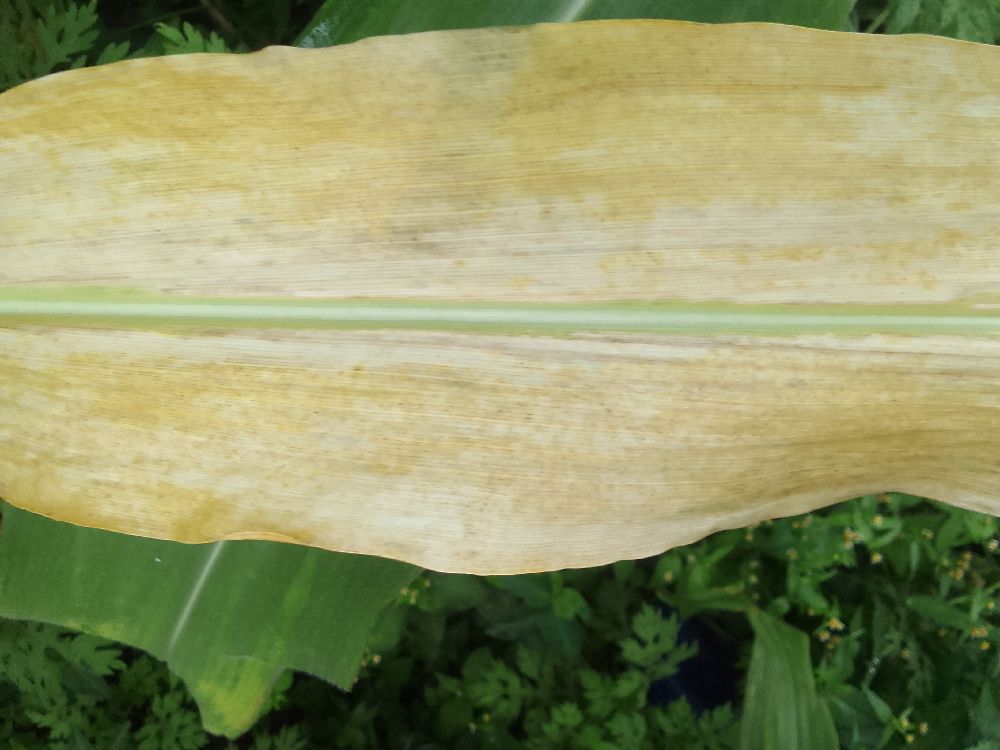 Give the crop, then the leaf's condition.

maize, maize lethal necrosis
